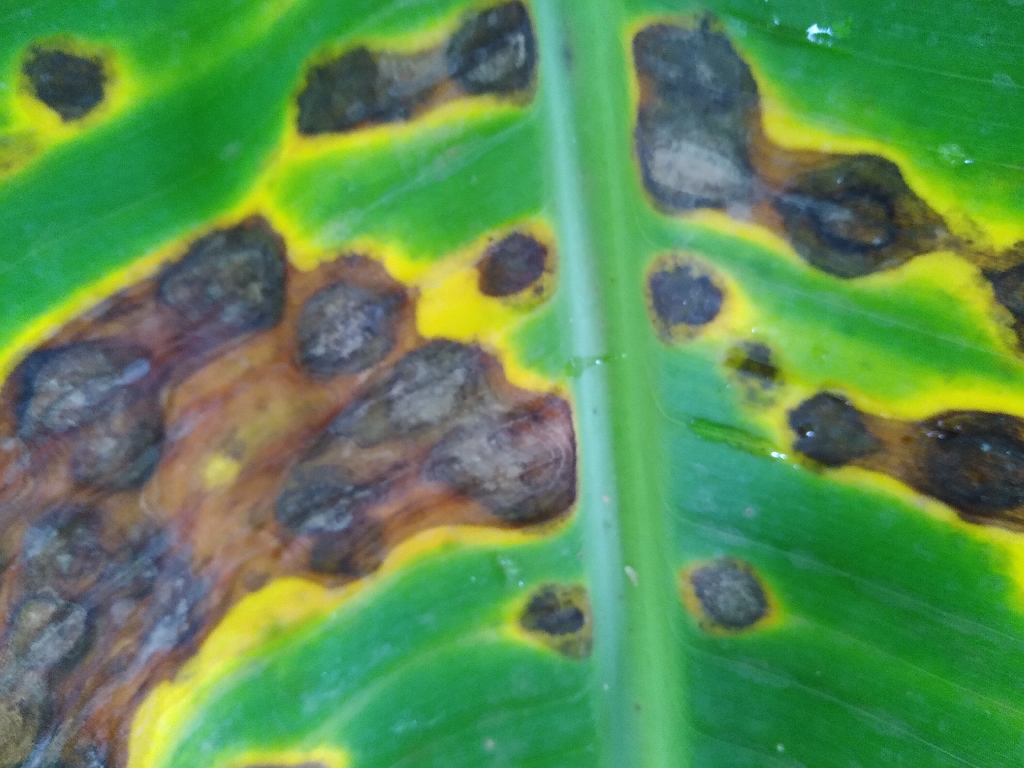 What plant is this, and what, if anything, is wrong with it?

banana, black sigatoka
